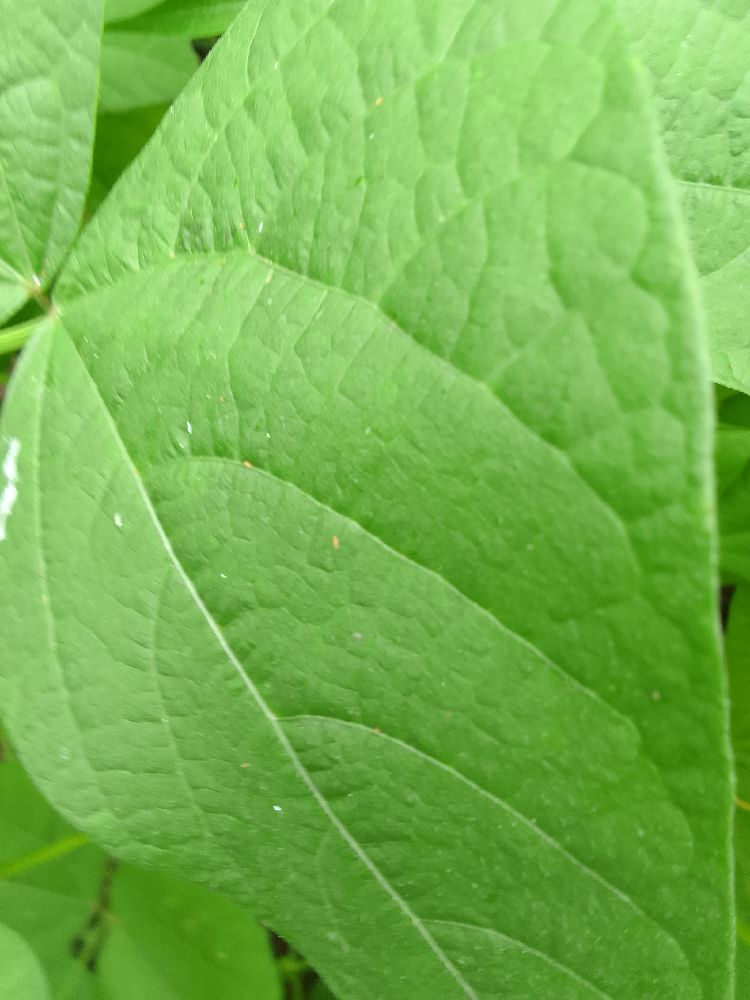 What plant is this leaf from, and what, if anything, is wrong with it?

common bean, healthy
